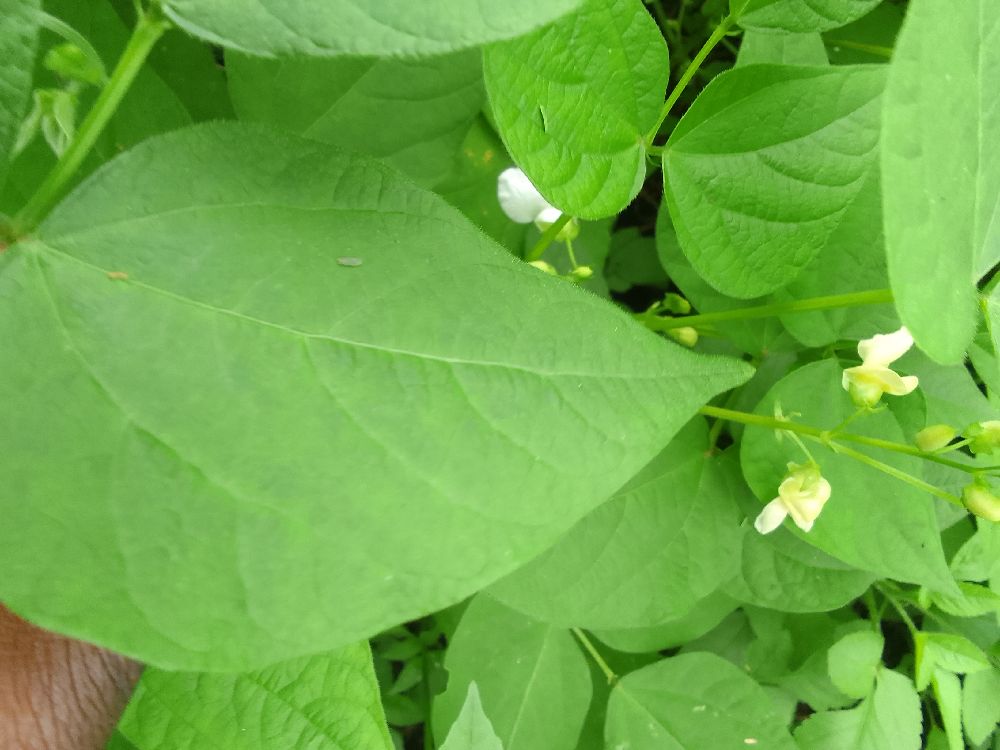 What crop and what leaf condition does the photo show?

common bean, healthy
